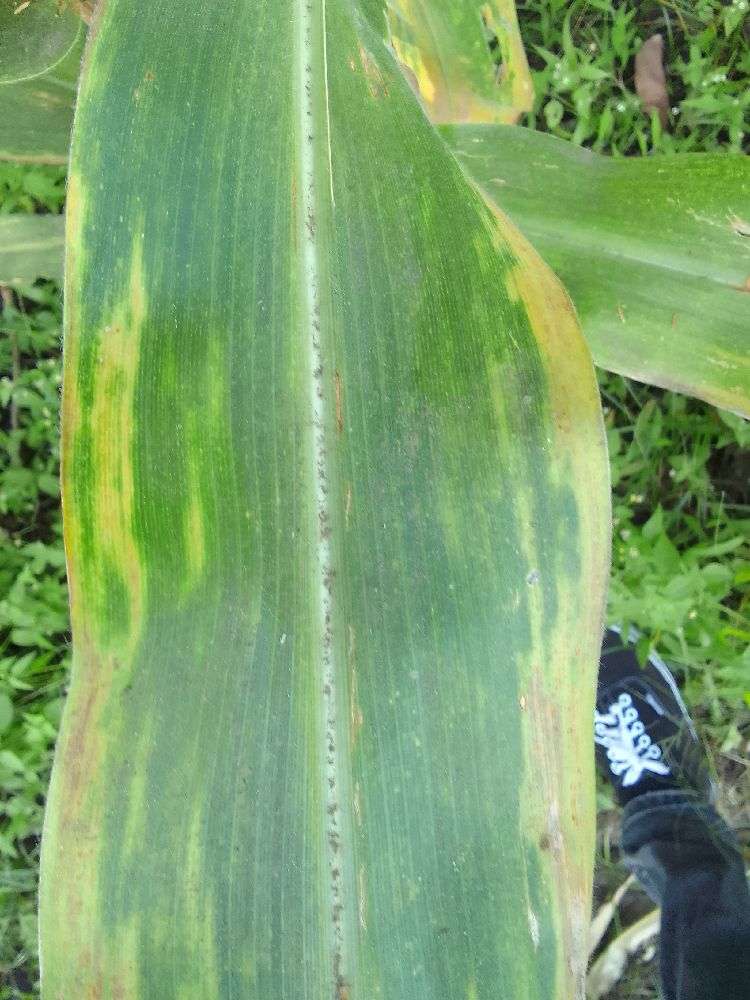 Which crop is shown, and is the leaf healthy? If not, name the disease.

maize, maize lethal necrosis
